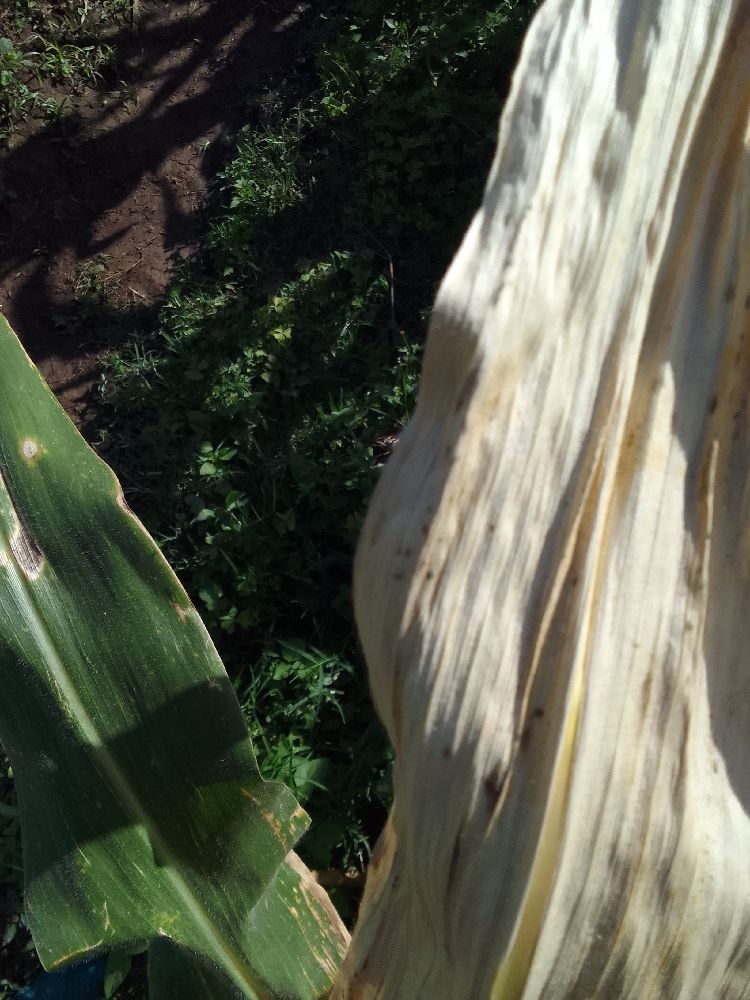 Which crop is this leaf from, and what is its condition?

maize, maize lethal necrosis
